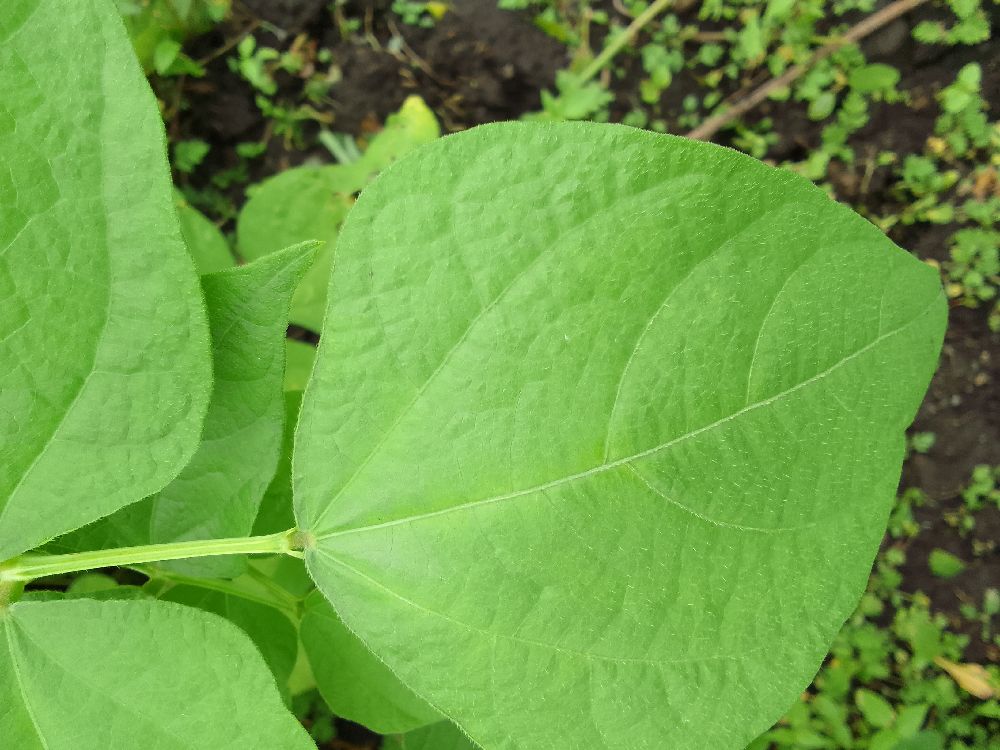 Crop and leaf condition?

common bean, healthy
